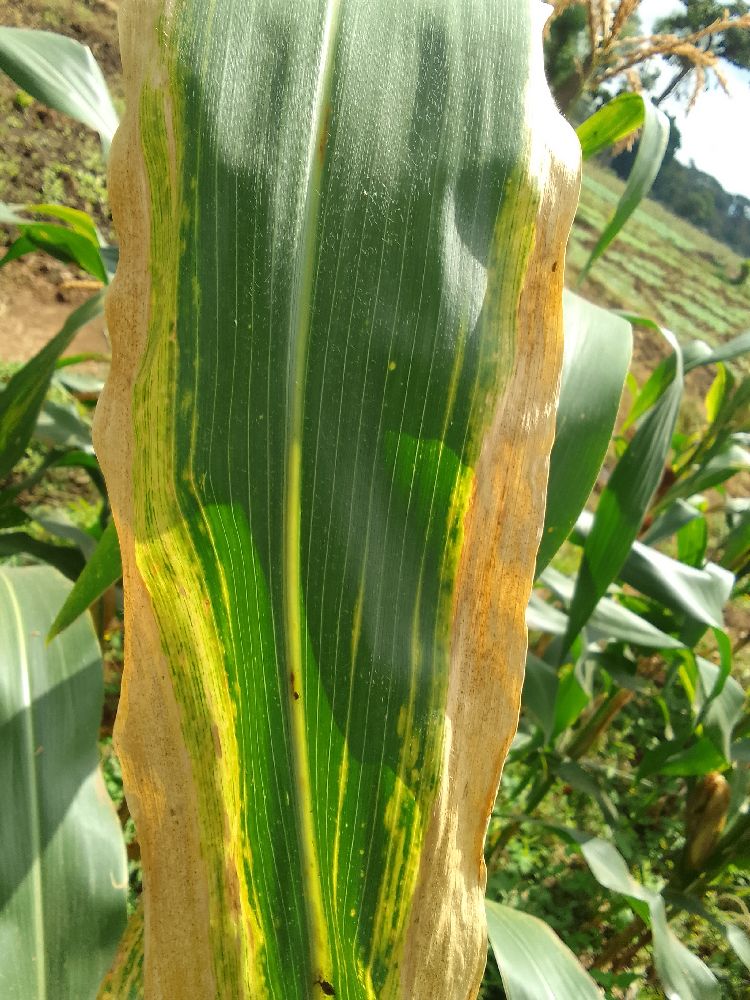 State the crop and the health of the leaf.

maize, maize lethal necrosis
